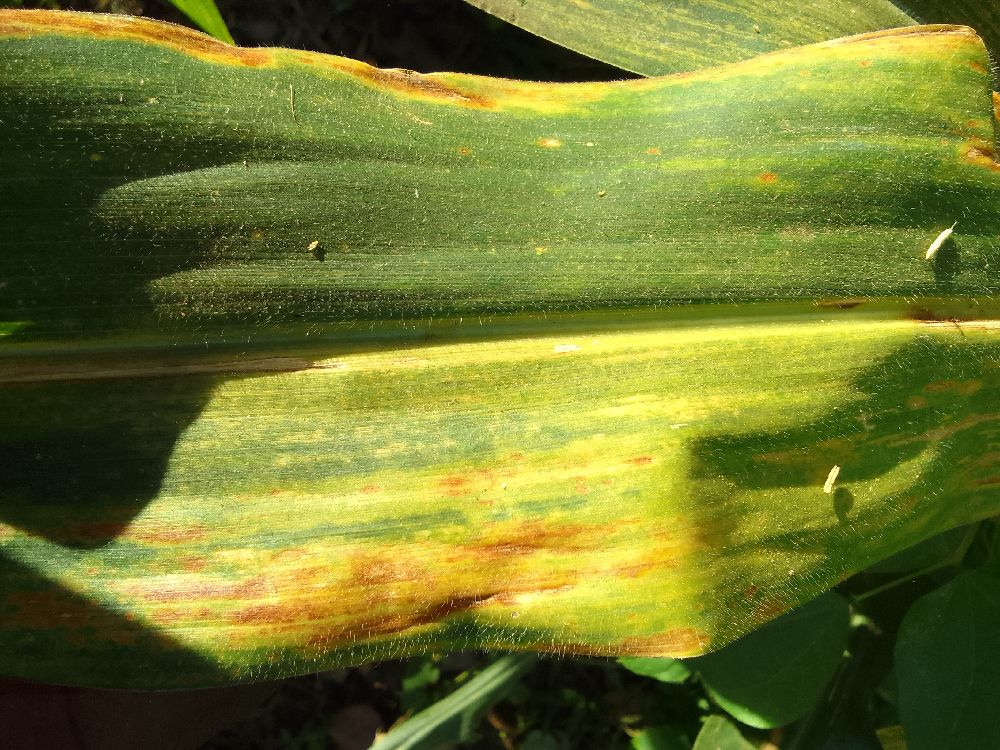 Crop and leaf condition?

maize, maize lethal necrosis
